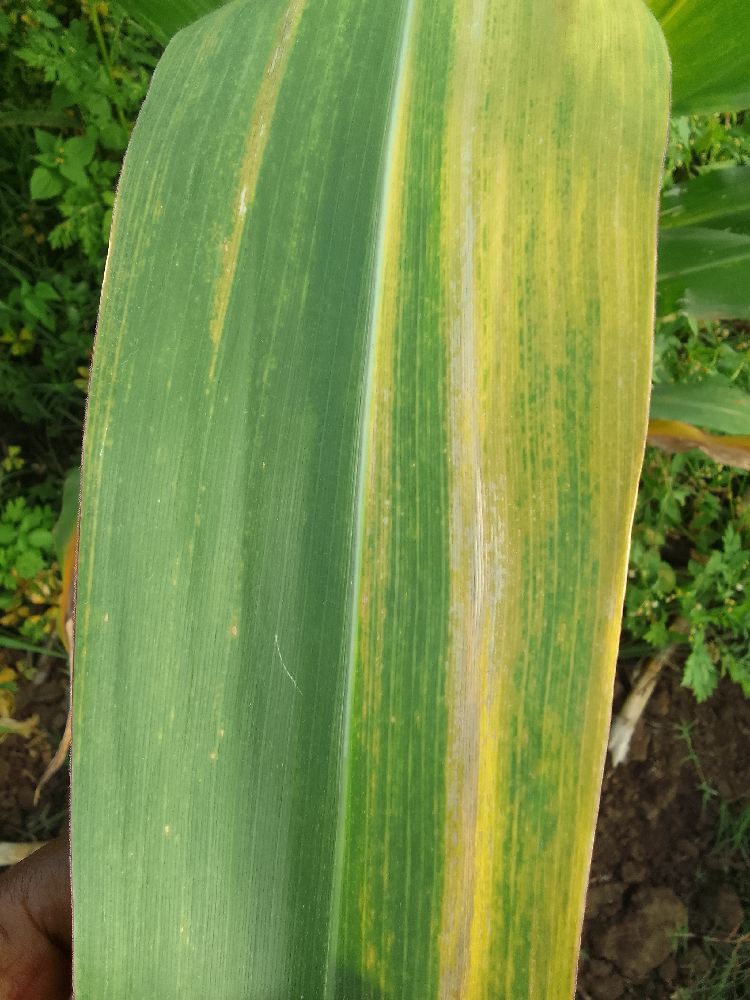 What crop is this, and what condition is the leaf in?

maize, maize lethal necrosis
